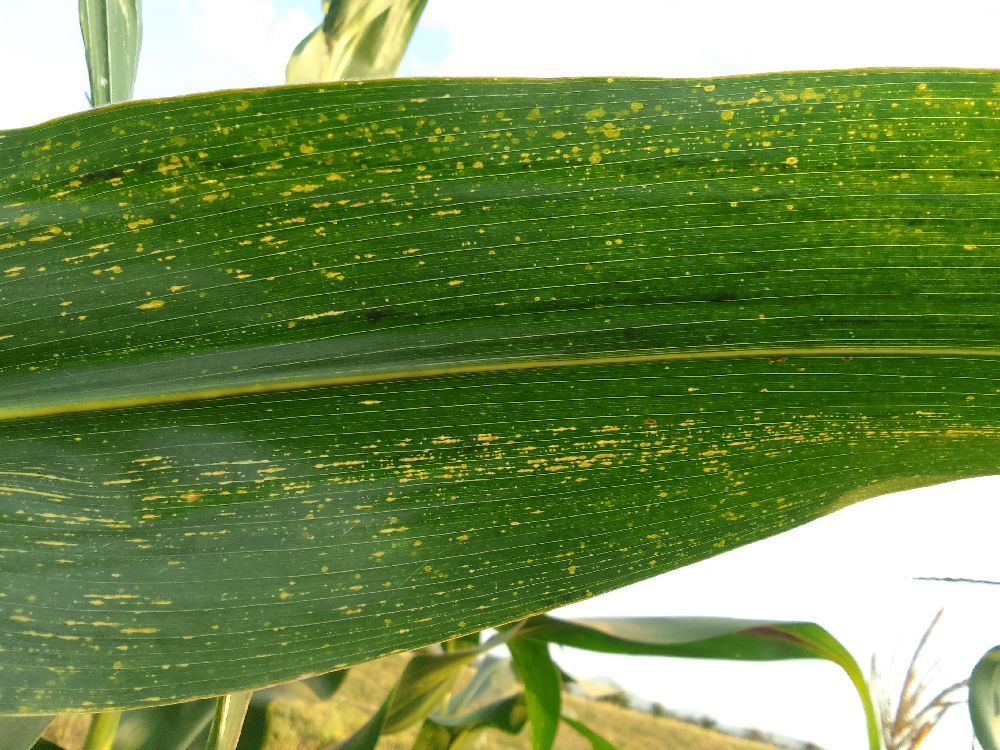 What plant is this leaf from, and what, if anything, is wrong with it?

maize, maize streak virus
